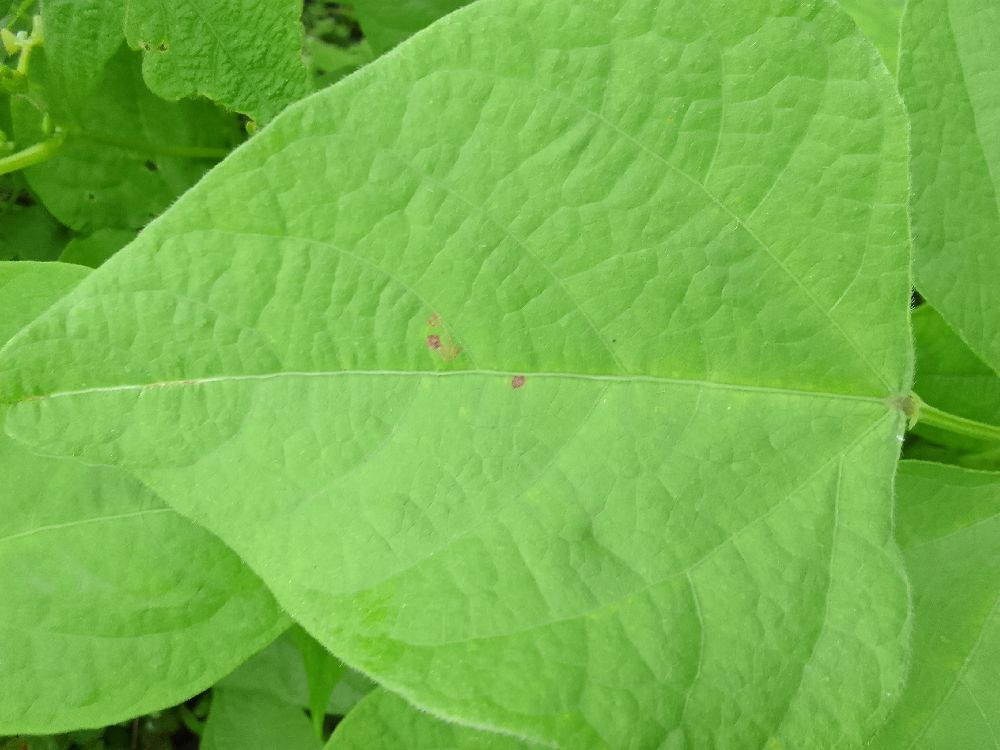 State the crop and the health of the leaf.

common bean, healthy
